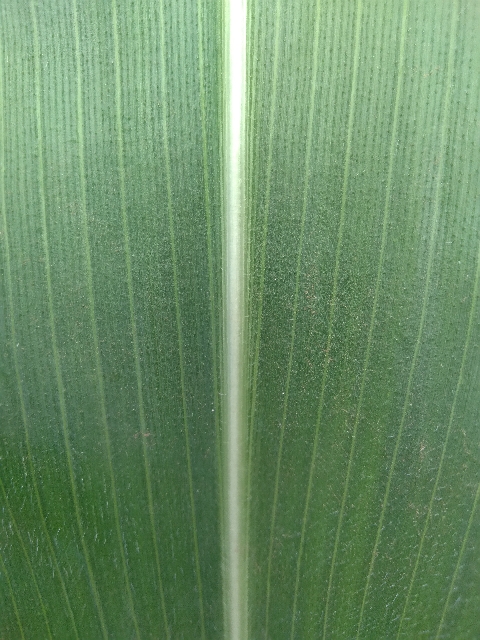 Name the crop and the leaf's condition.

maize, healthy
